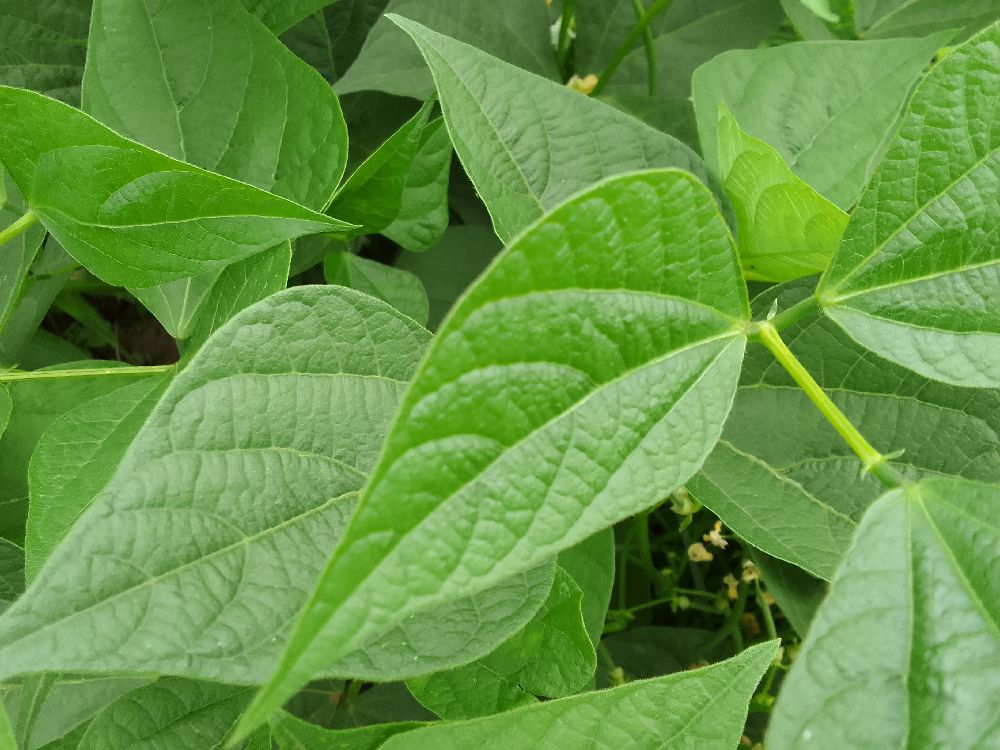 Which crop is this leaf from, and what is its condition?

common bean, healthy
